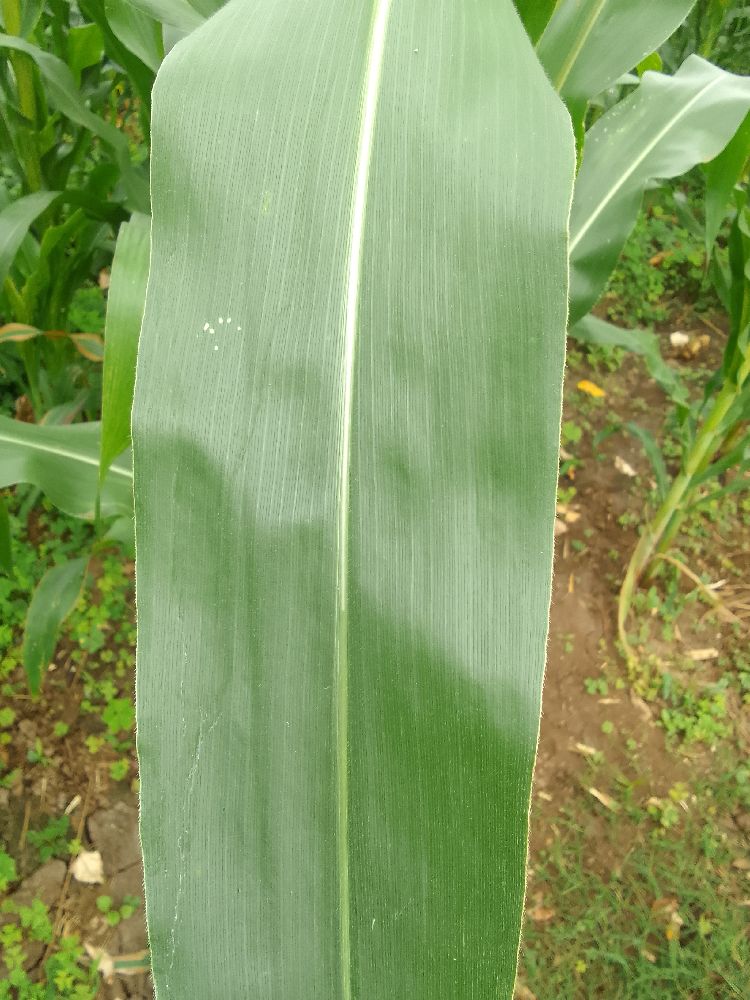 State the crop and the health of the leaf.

maize, healthy
